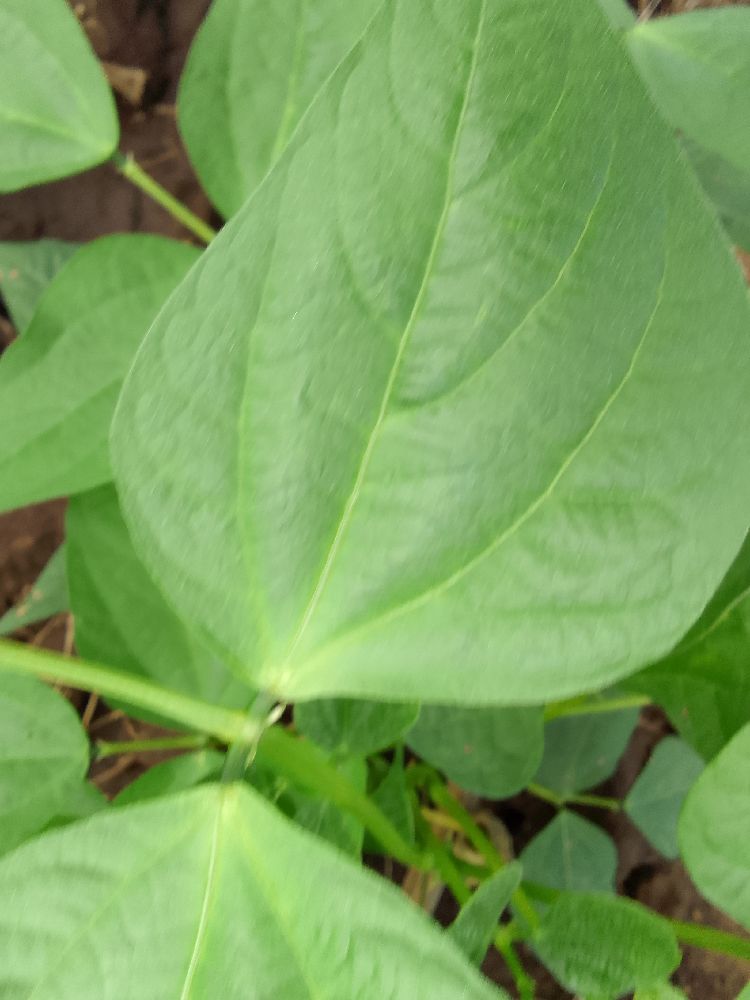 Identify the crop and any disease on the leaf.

common bean, healthy
